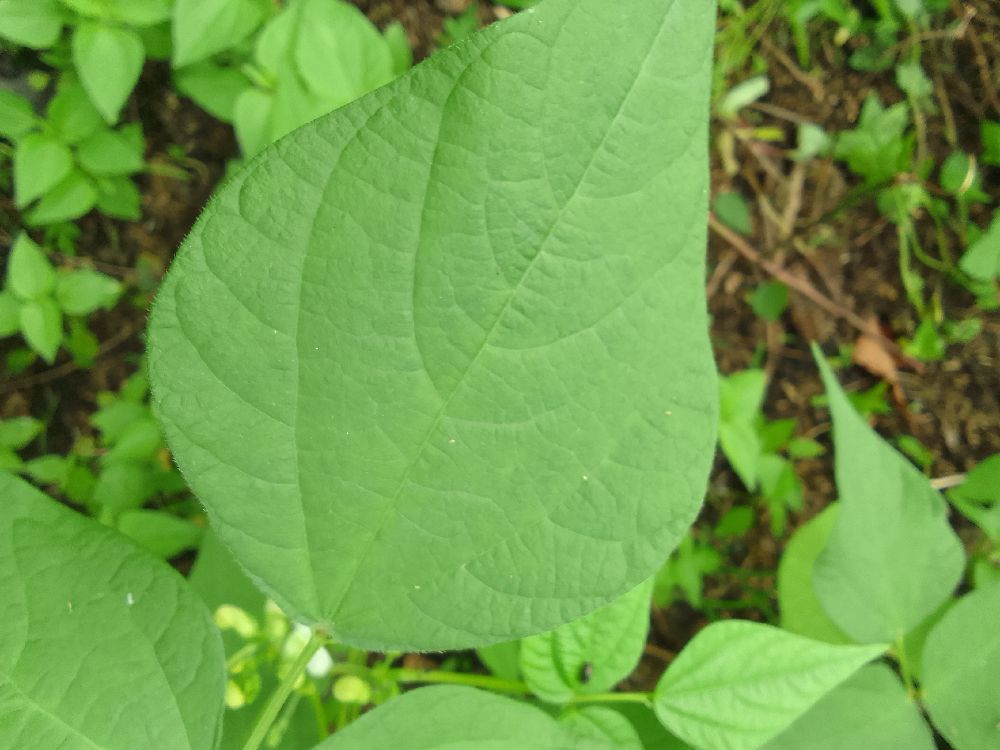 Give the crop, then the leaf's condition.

common bean, healthy
